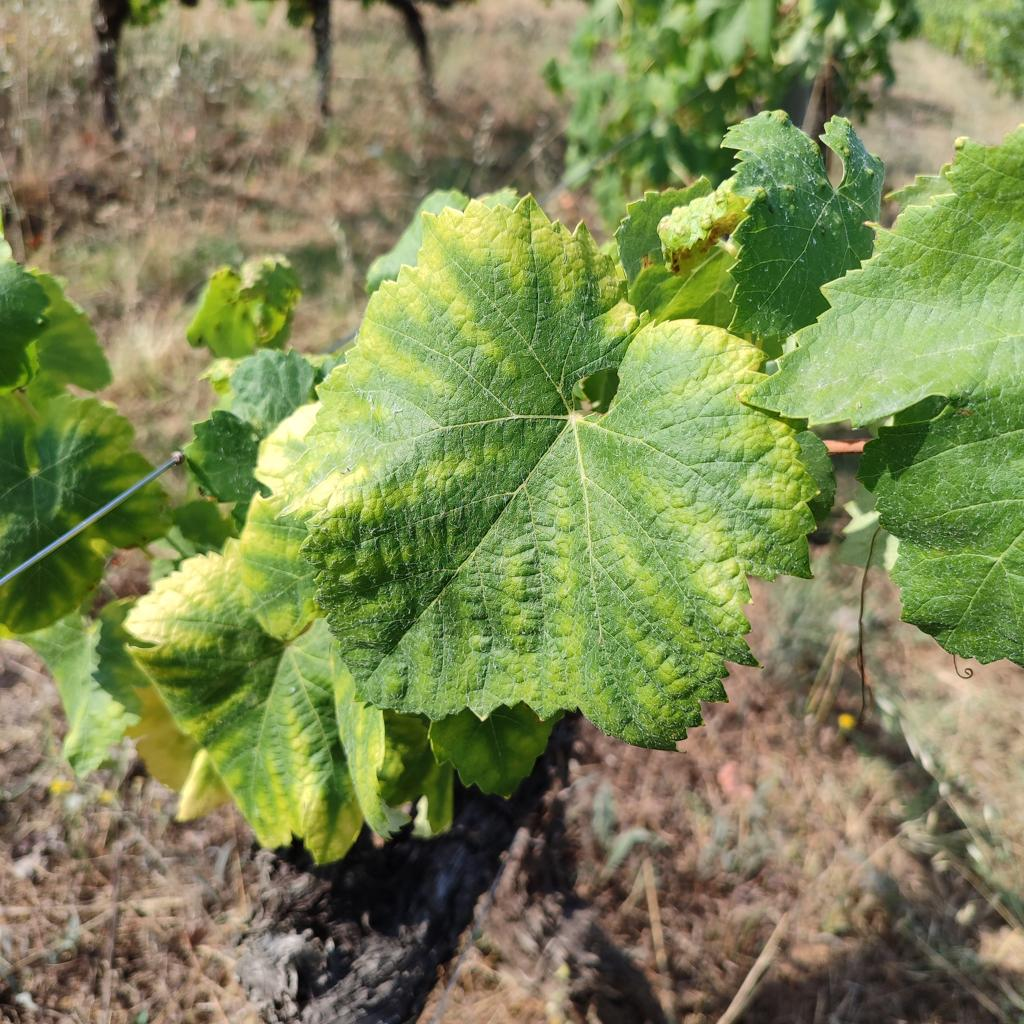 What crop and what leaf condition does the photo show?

grapevine, esca complex
